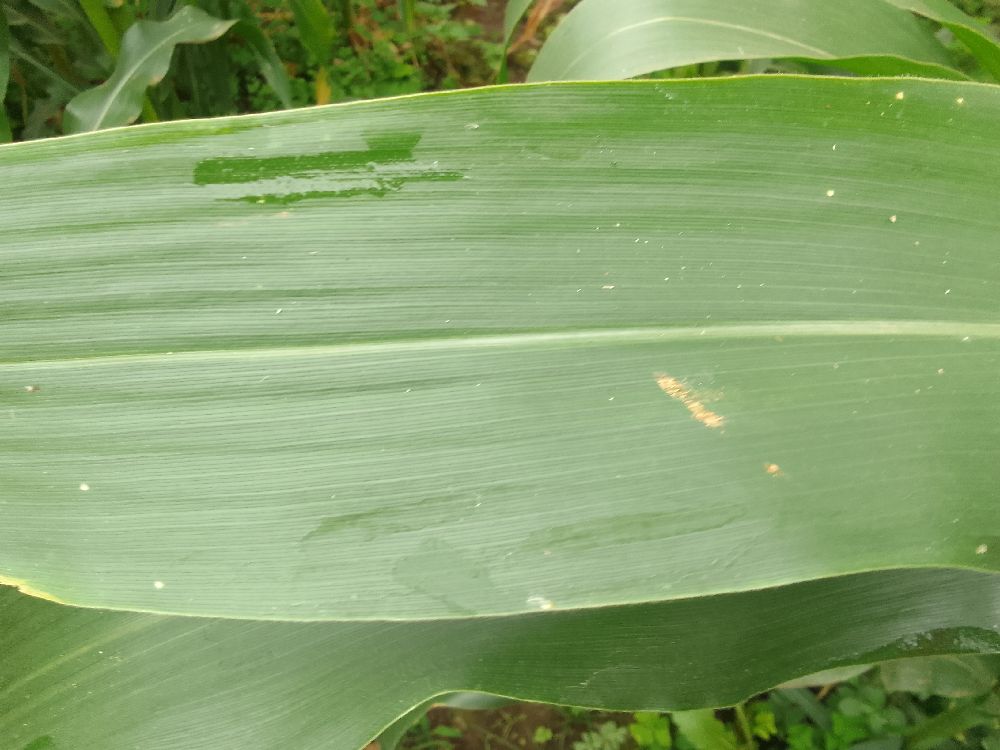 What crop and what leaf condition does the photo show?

maize, healthy
